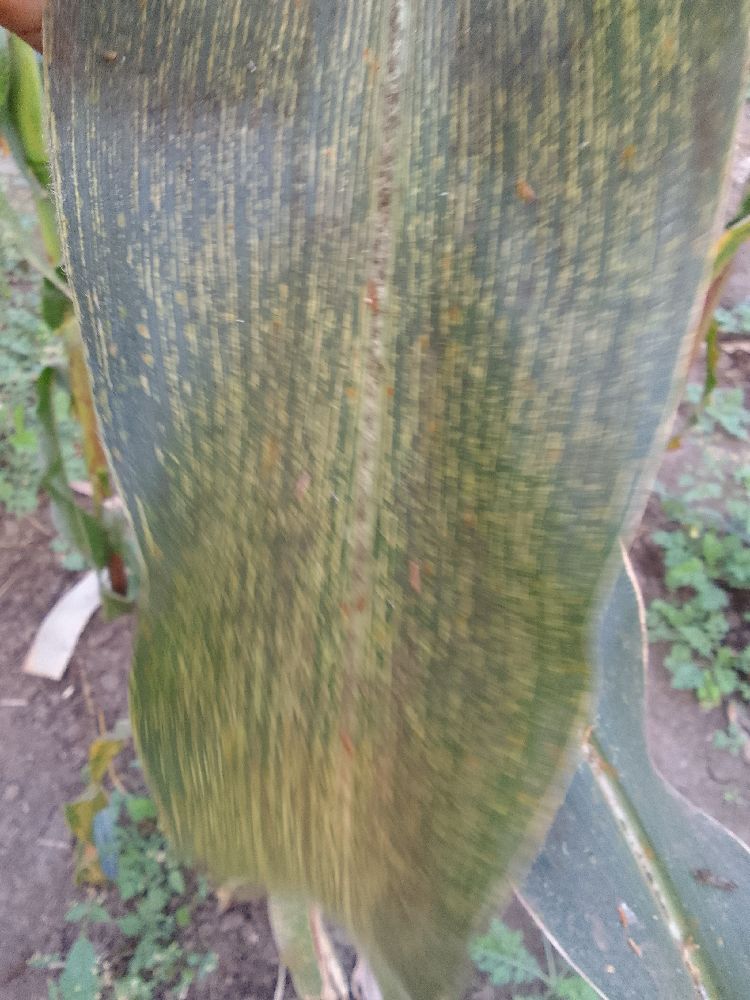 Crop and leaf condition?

maize, maize streak virus
